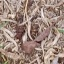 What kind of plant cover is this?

grass
